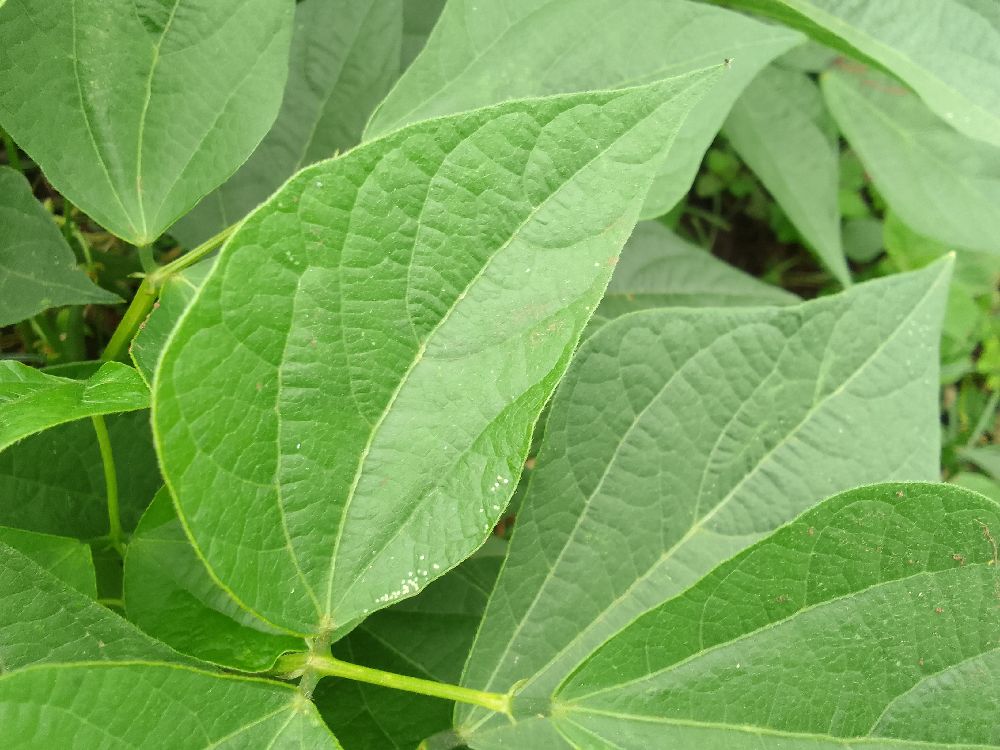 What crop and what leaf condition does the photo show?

common bean, healthy
